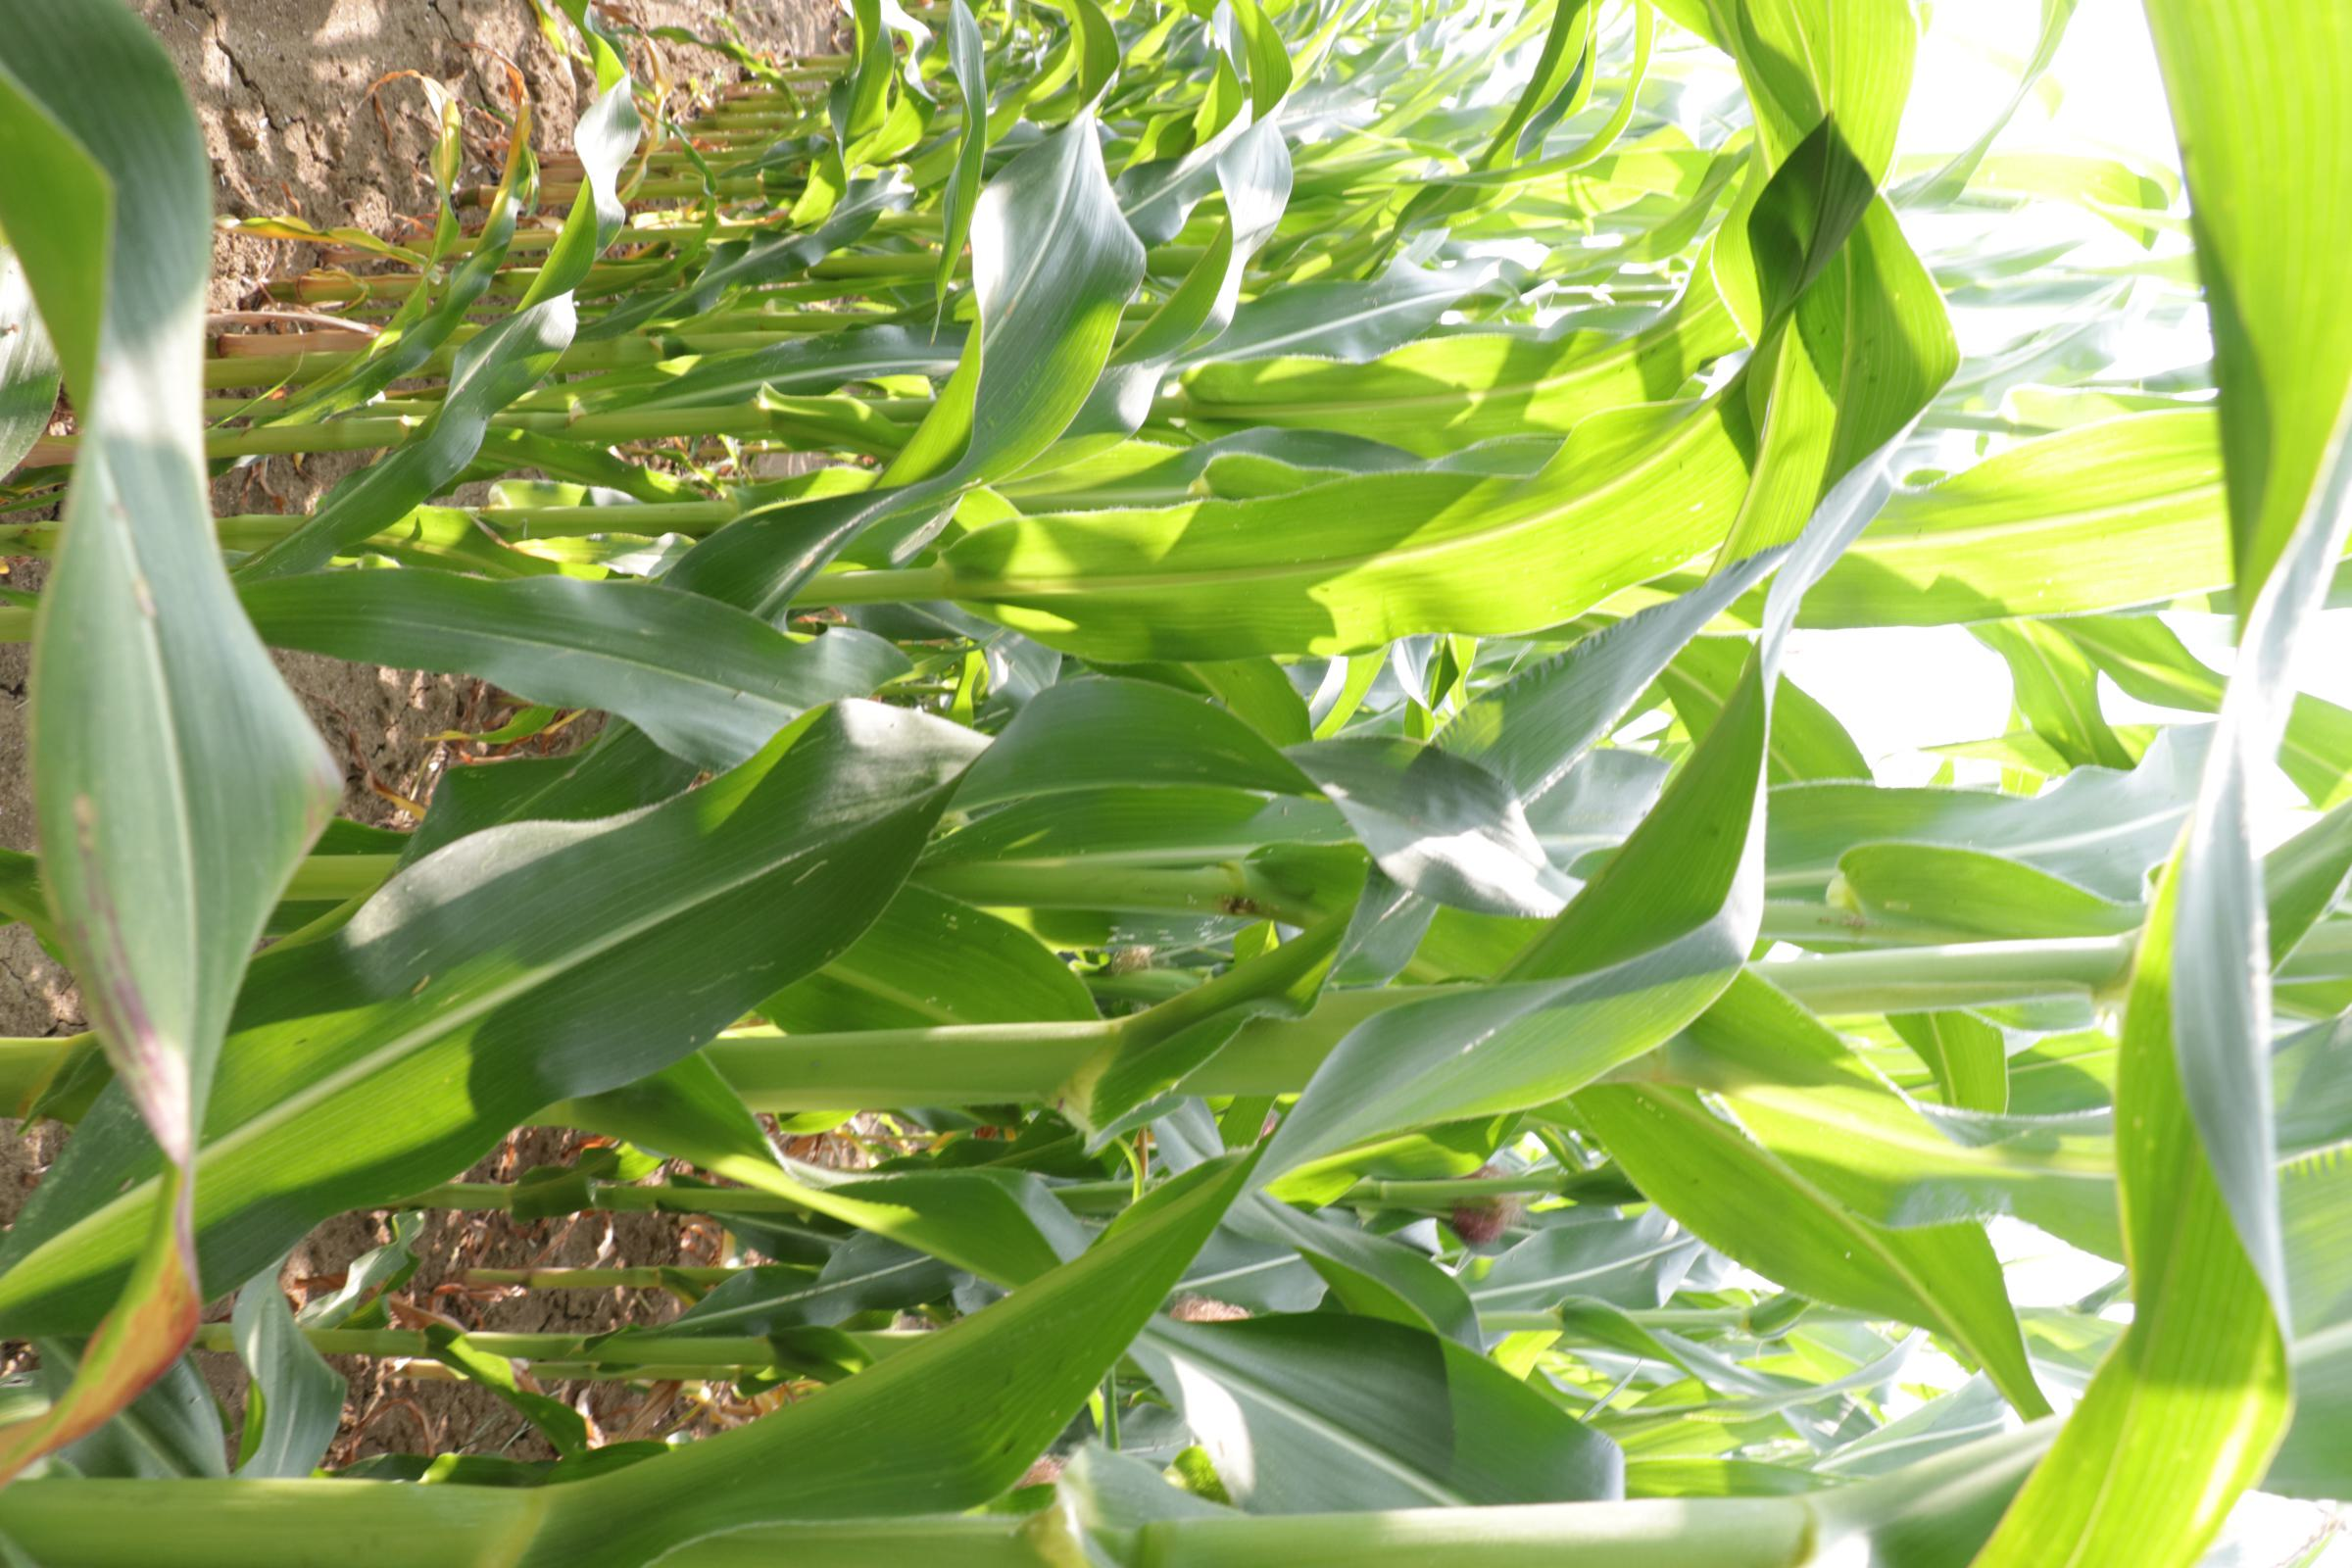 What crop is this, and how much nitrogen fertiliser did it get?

maize, reduced nitrogen fertilisation
